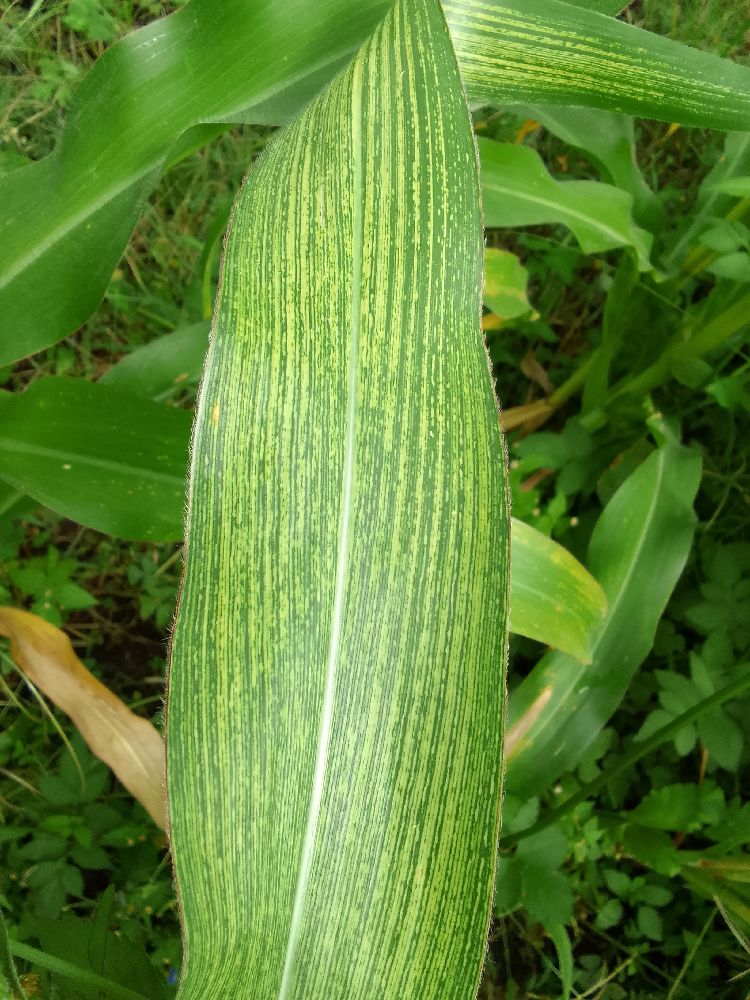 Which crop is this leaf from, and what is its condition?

maize, maize streak virus
